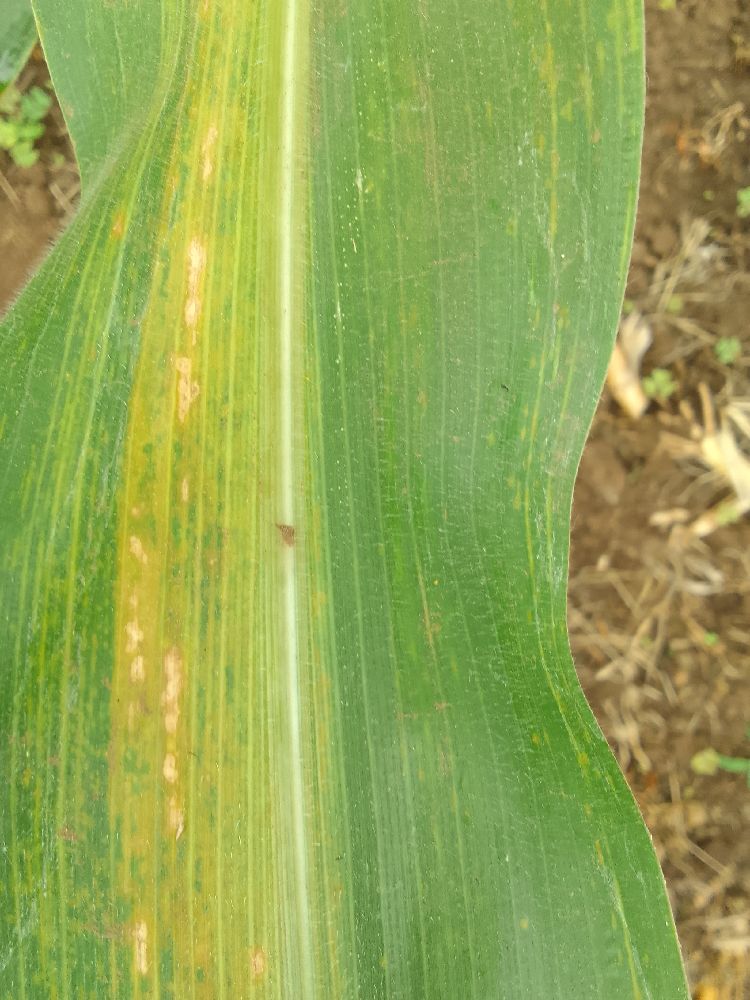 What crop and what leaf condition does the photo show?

maize, maize lethal necrosis
